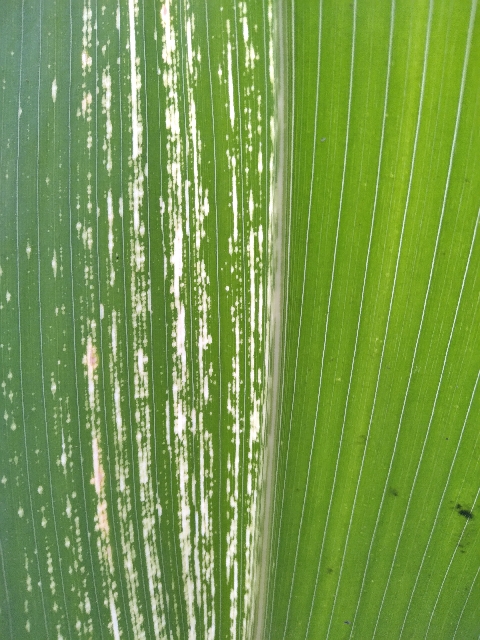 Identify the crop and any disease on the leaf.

maize, maize streak virus
